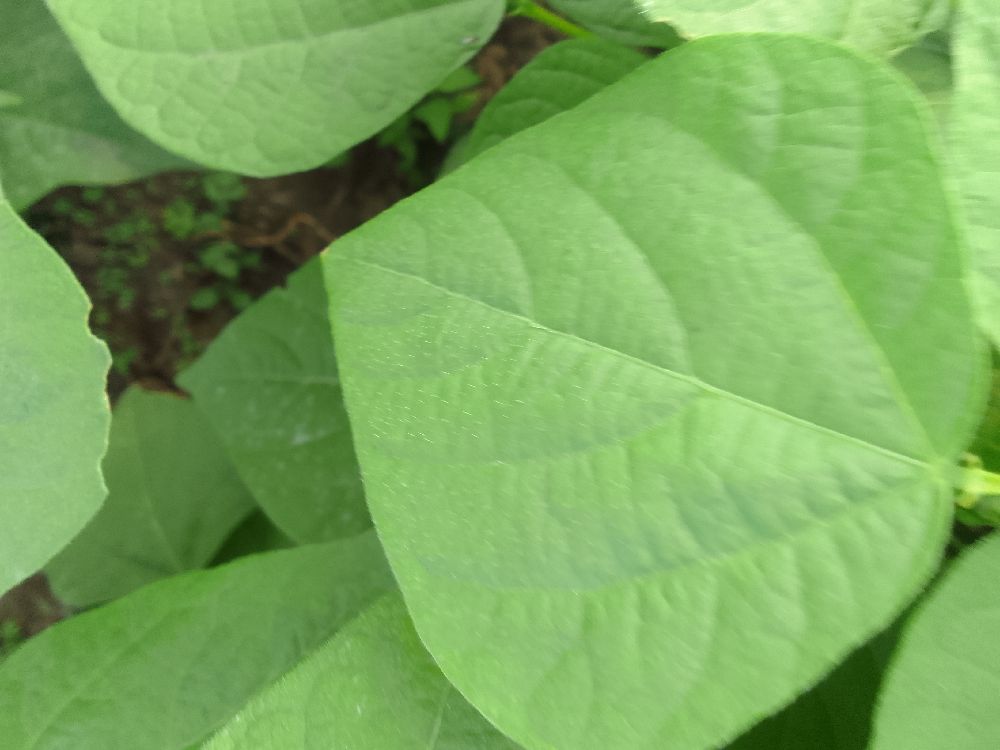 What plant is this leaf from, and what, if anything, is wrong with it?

common bean, healthy
